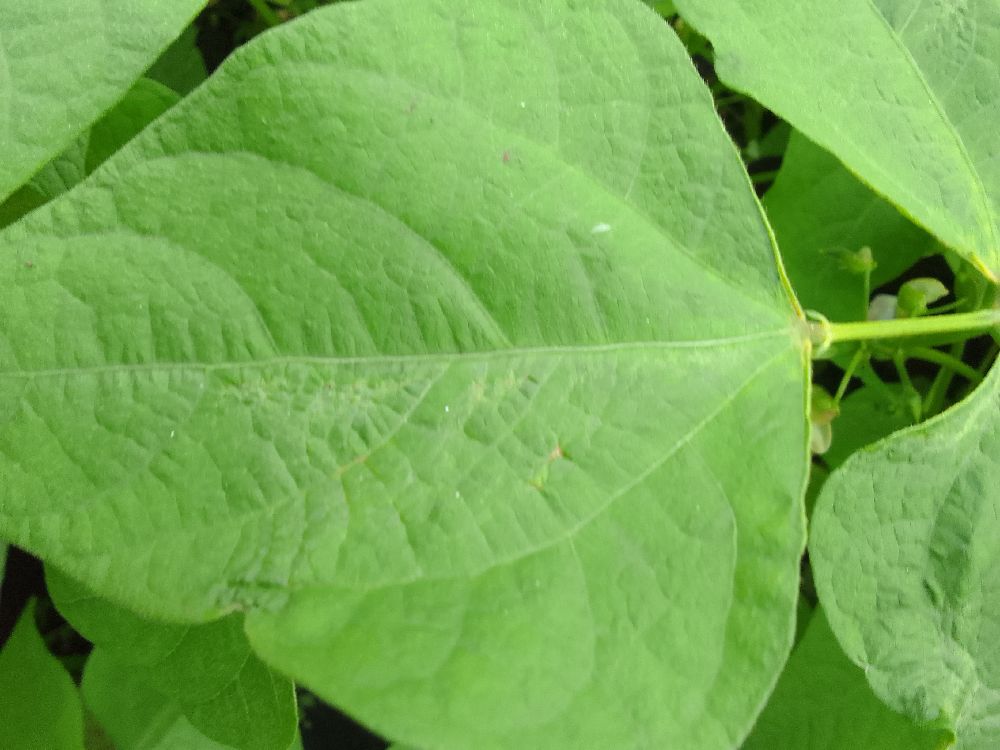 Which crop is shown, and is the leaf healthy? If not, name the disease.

common bean, healthy
